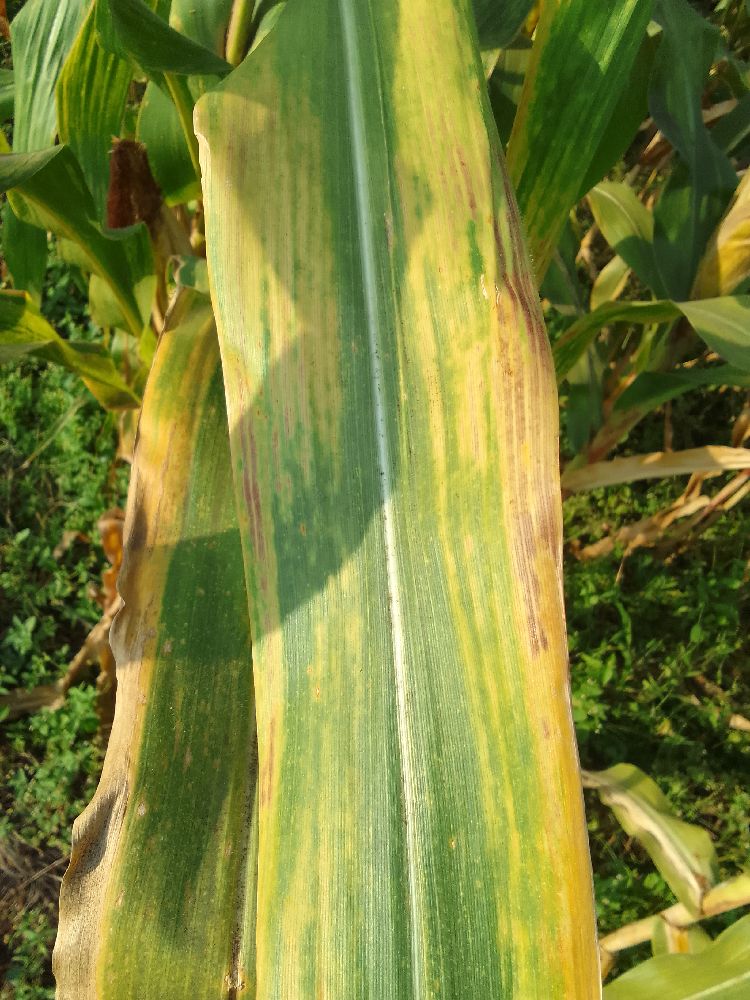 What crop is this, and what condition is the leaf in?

maize, maize lethal necrosis
